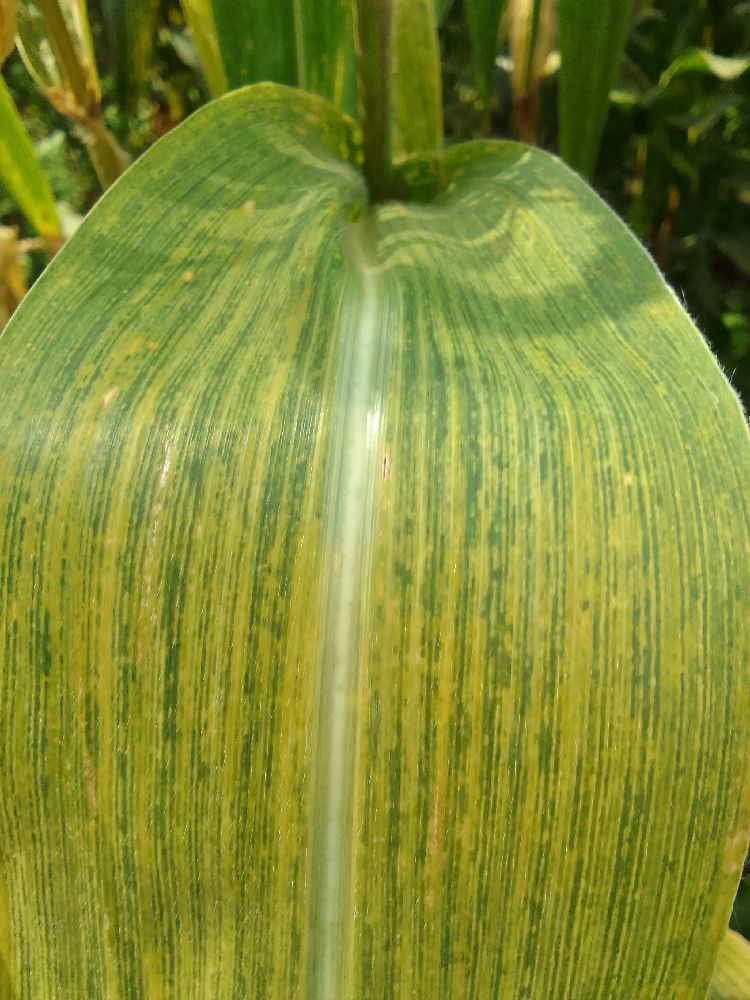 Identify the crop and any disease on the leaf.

maize, maize lethal necrosis
